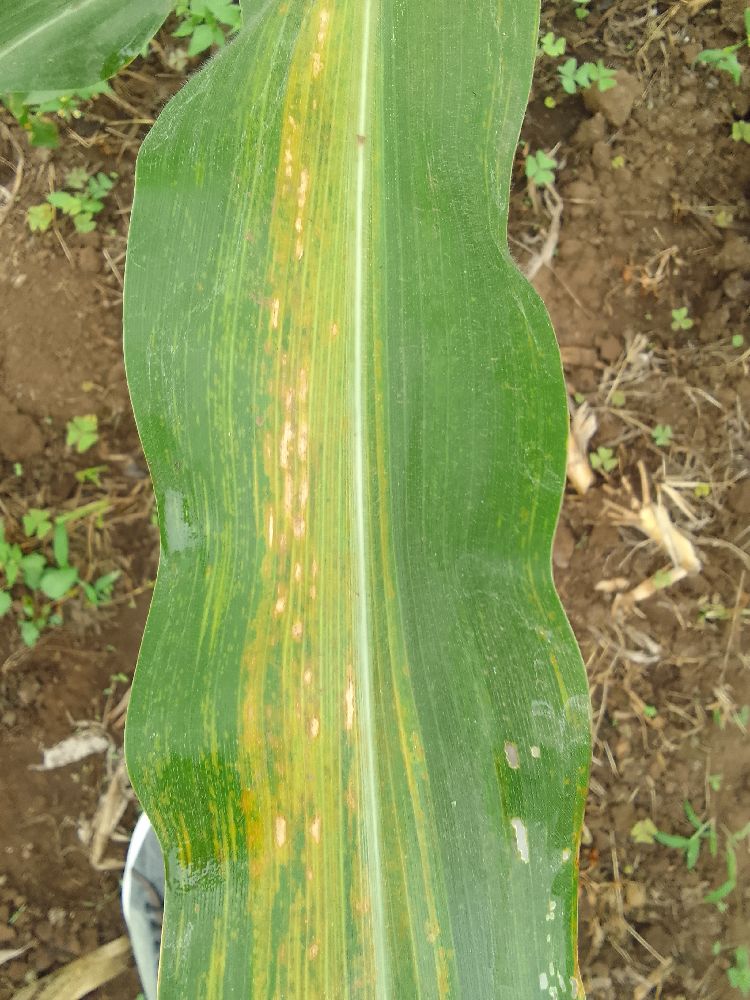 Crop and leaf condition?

maize, maize lethal necrosis
